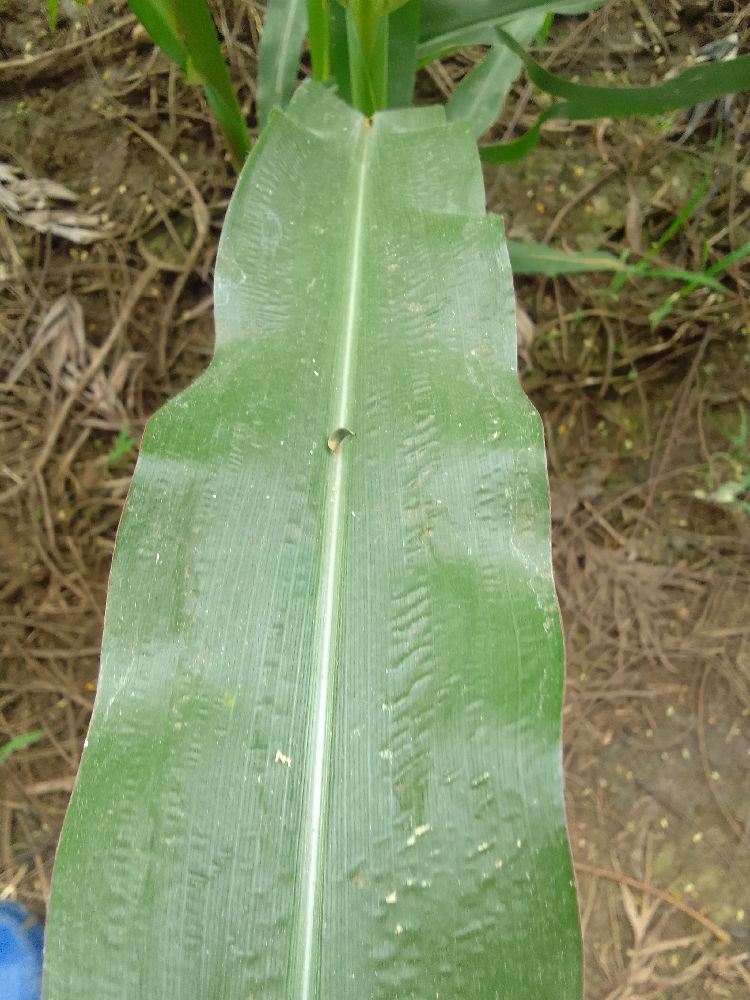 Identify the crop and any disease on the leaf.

maize, healthy
